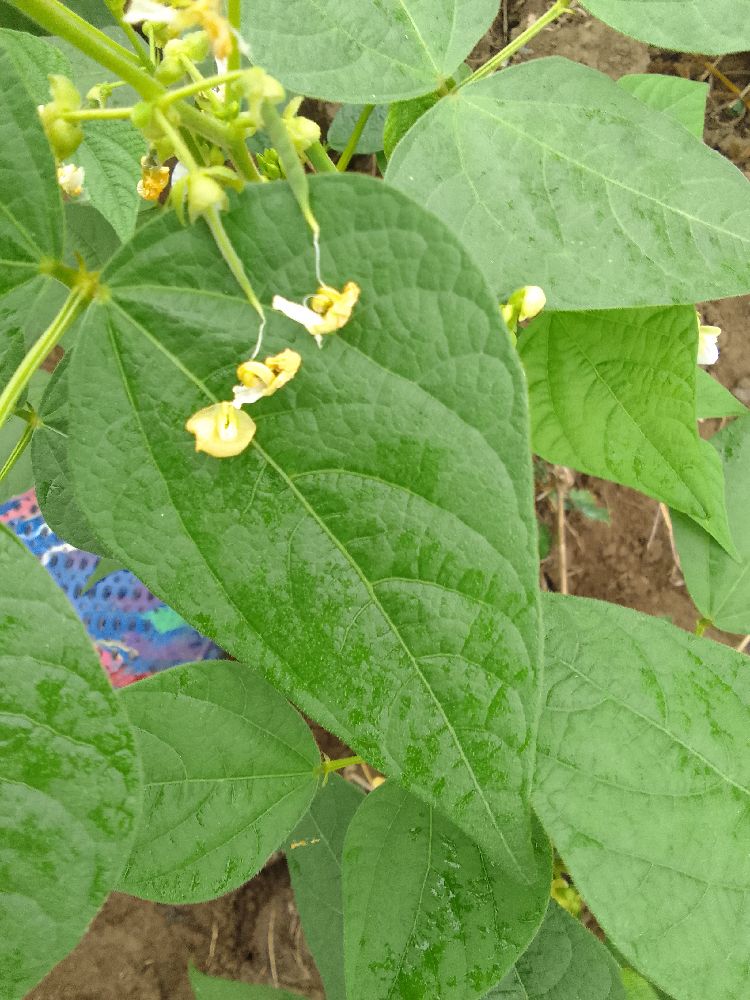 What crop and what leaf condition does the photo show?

common bean, healthy
